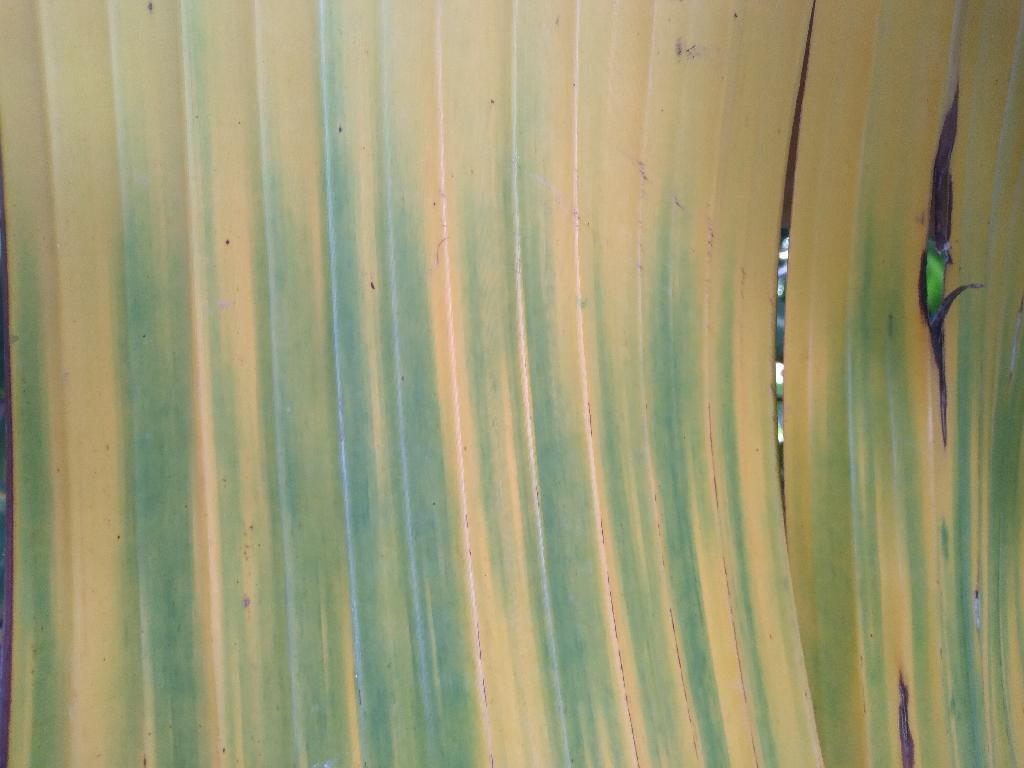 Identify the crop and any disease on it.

banana, fusarium wilt race 1
